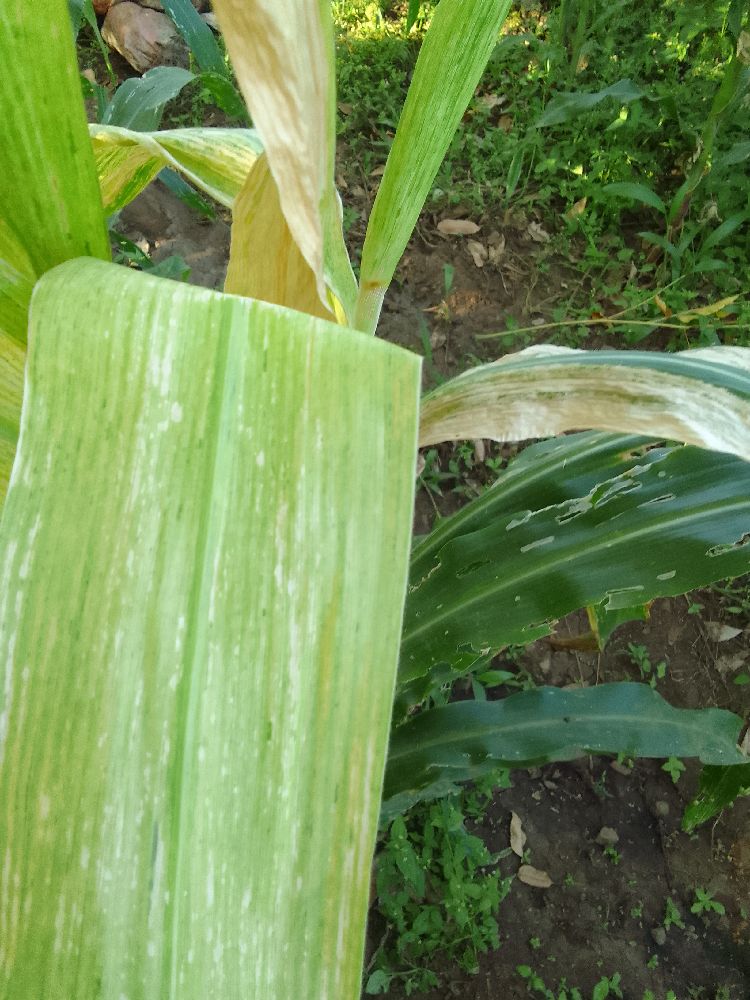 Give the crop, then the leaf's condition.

maize, maize lethal necrosis
